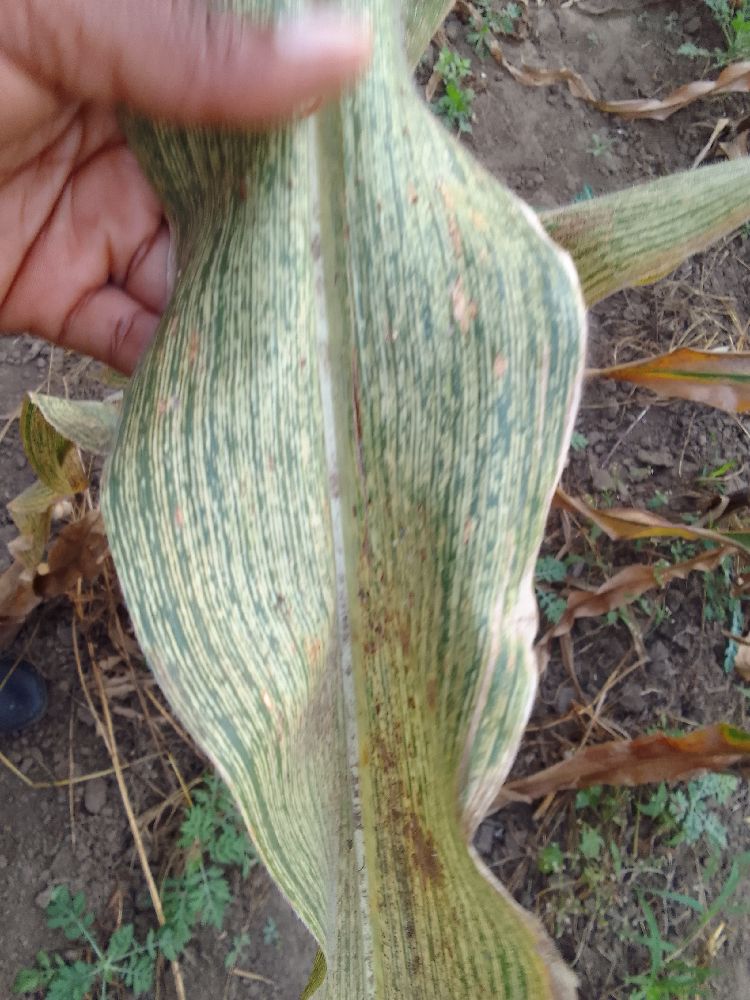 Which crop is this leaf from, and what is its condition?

maize, maize streak virus
